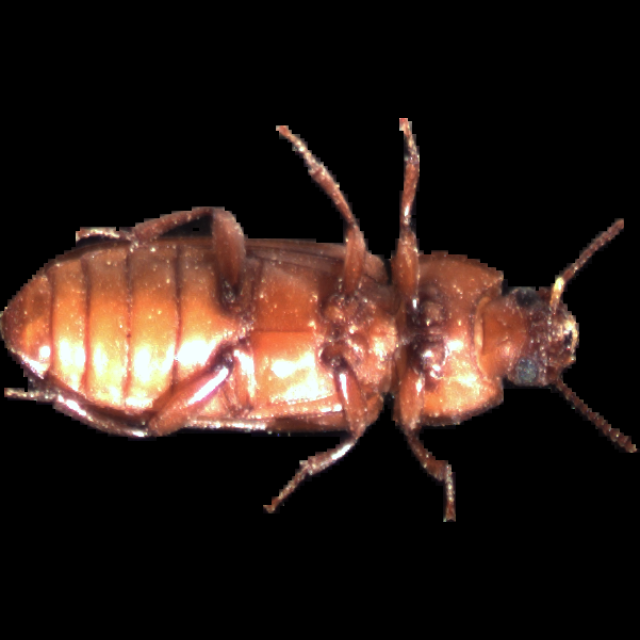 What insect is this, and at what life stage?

mealworm beetle
